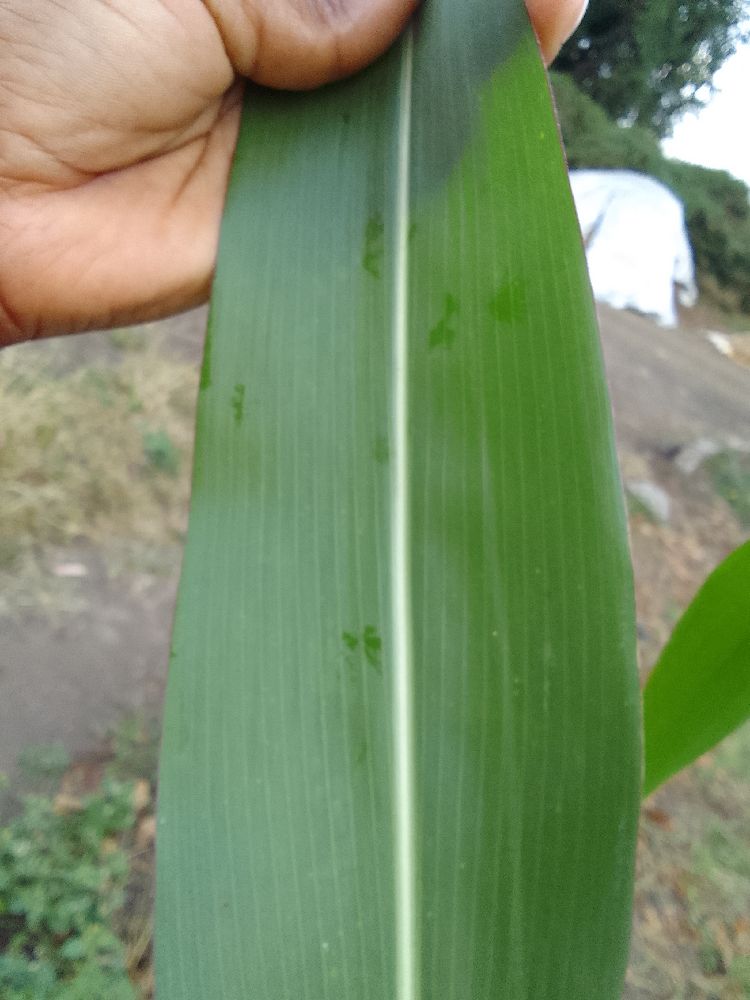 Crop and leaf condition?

maize, healthy
